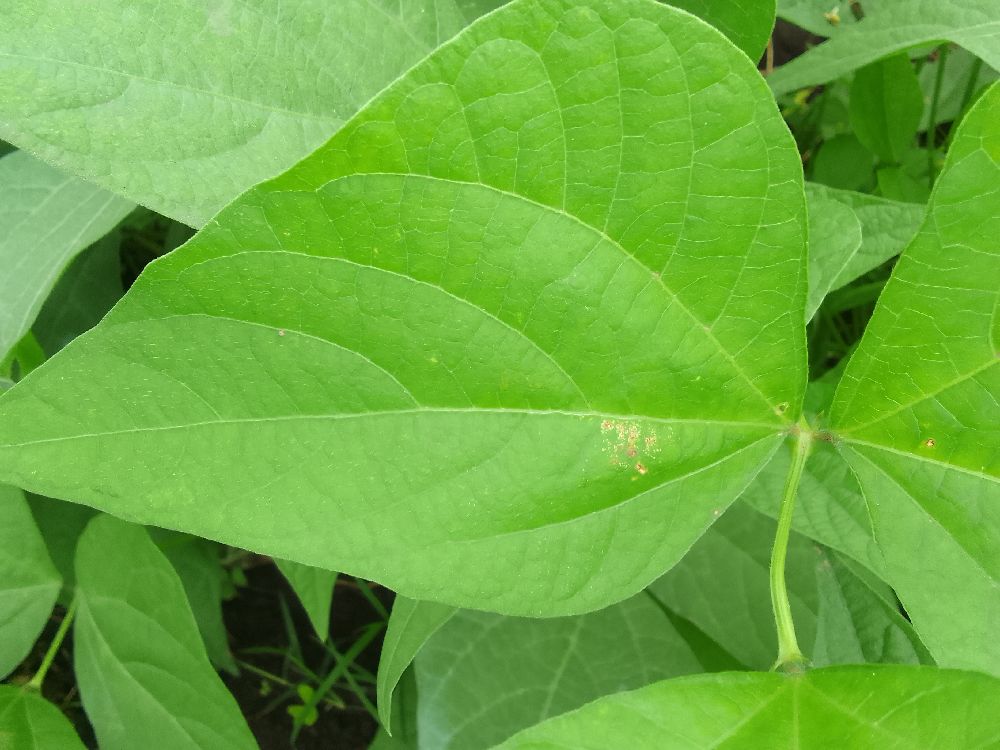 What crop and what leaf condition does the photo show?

common bean, healthy
